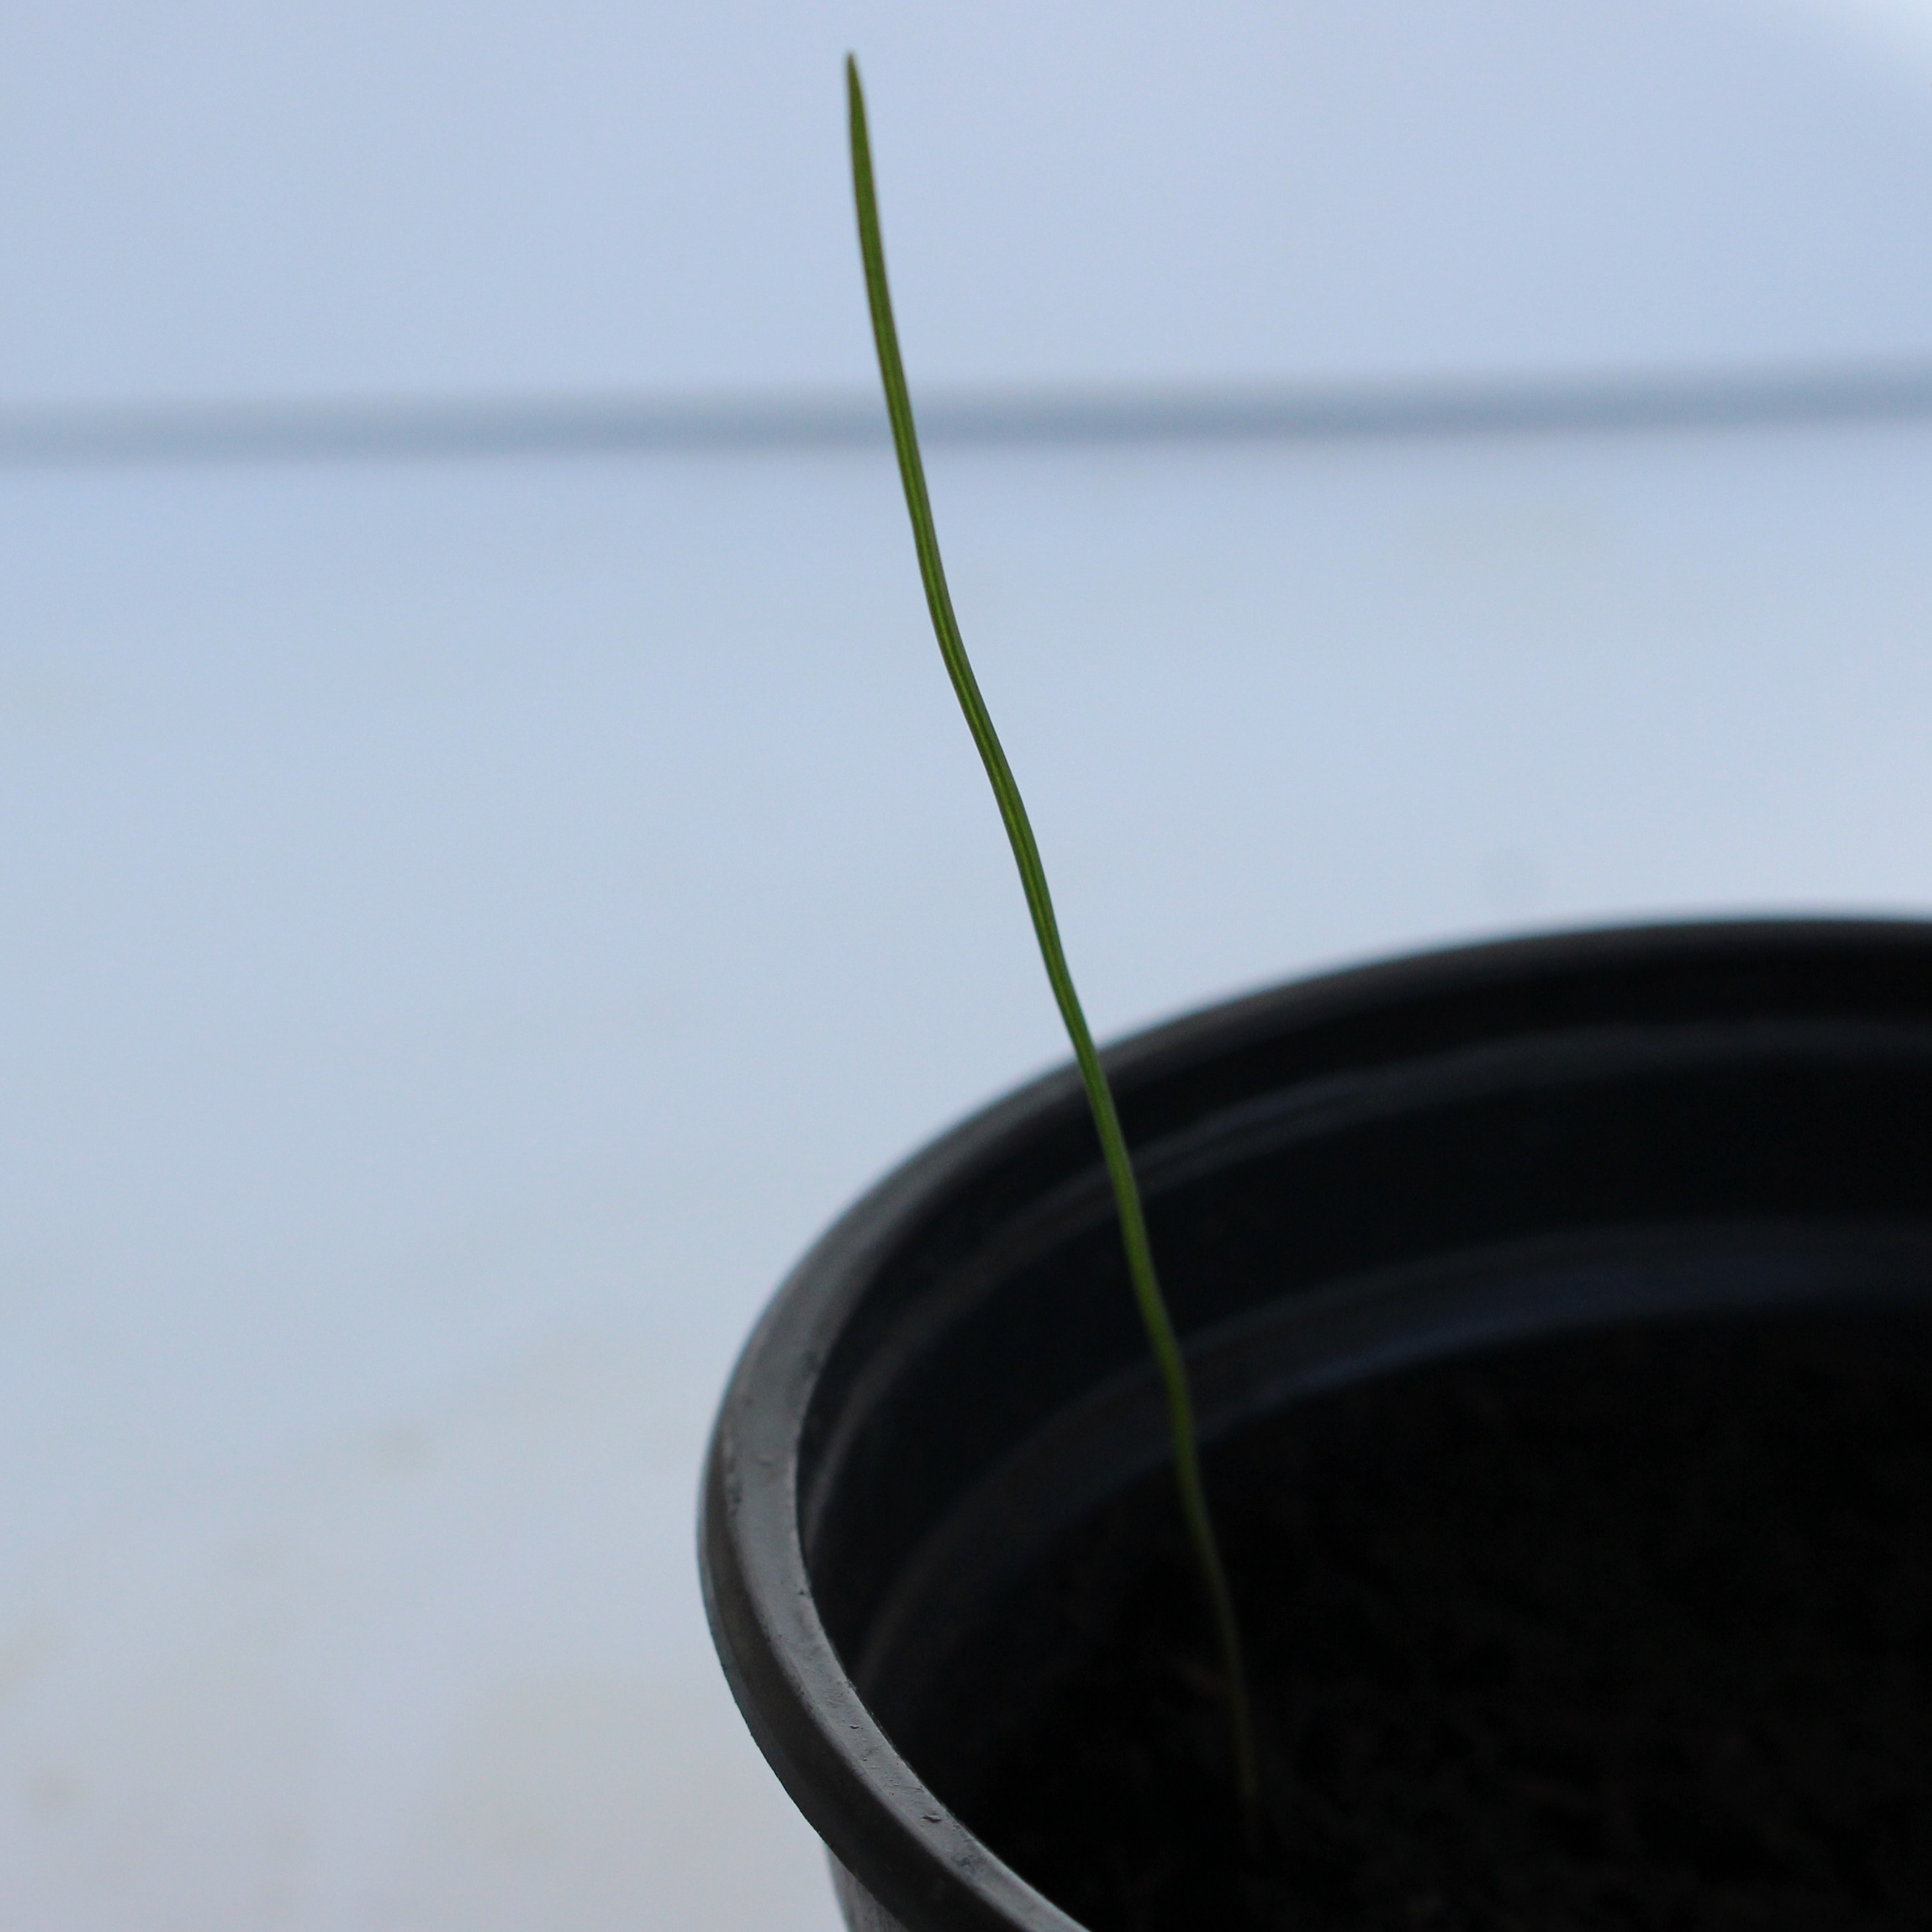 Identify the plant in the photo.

Lolium multiflorum
